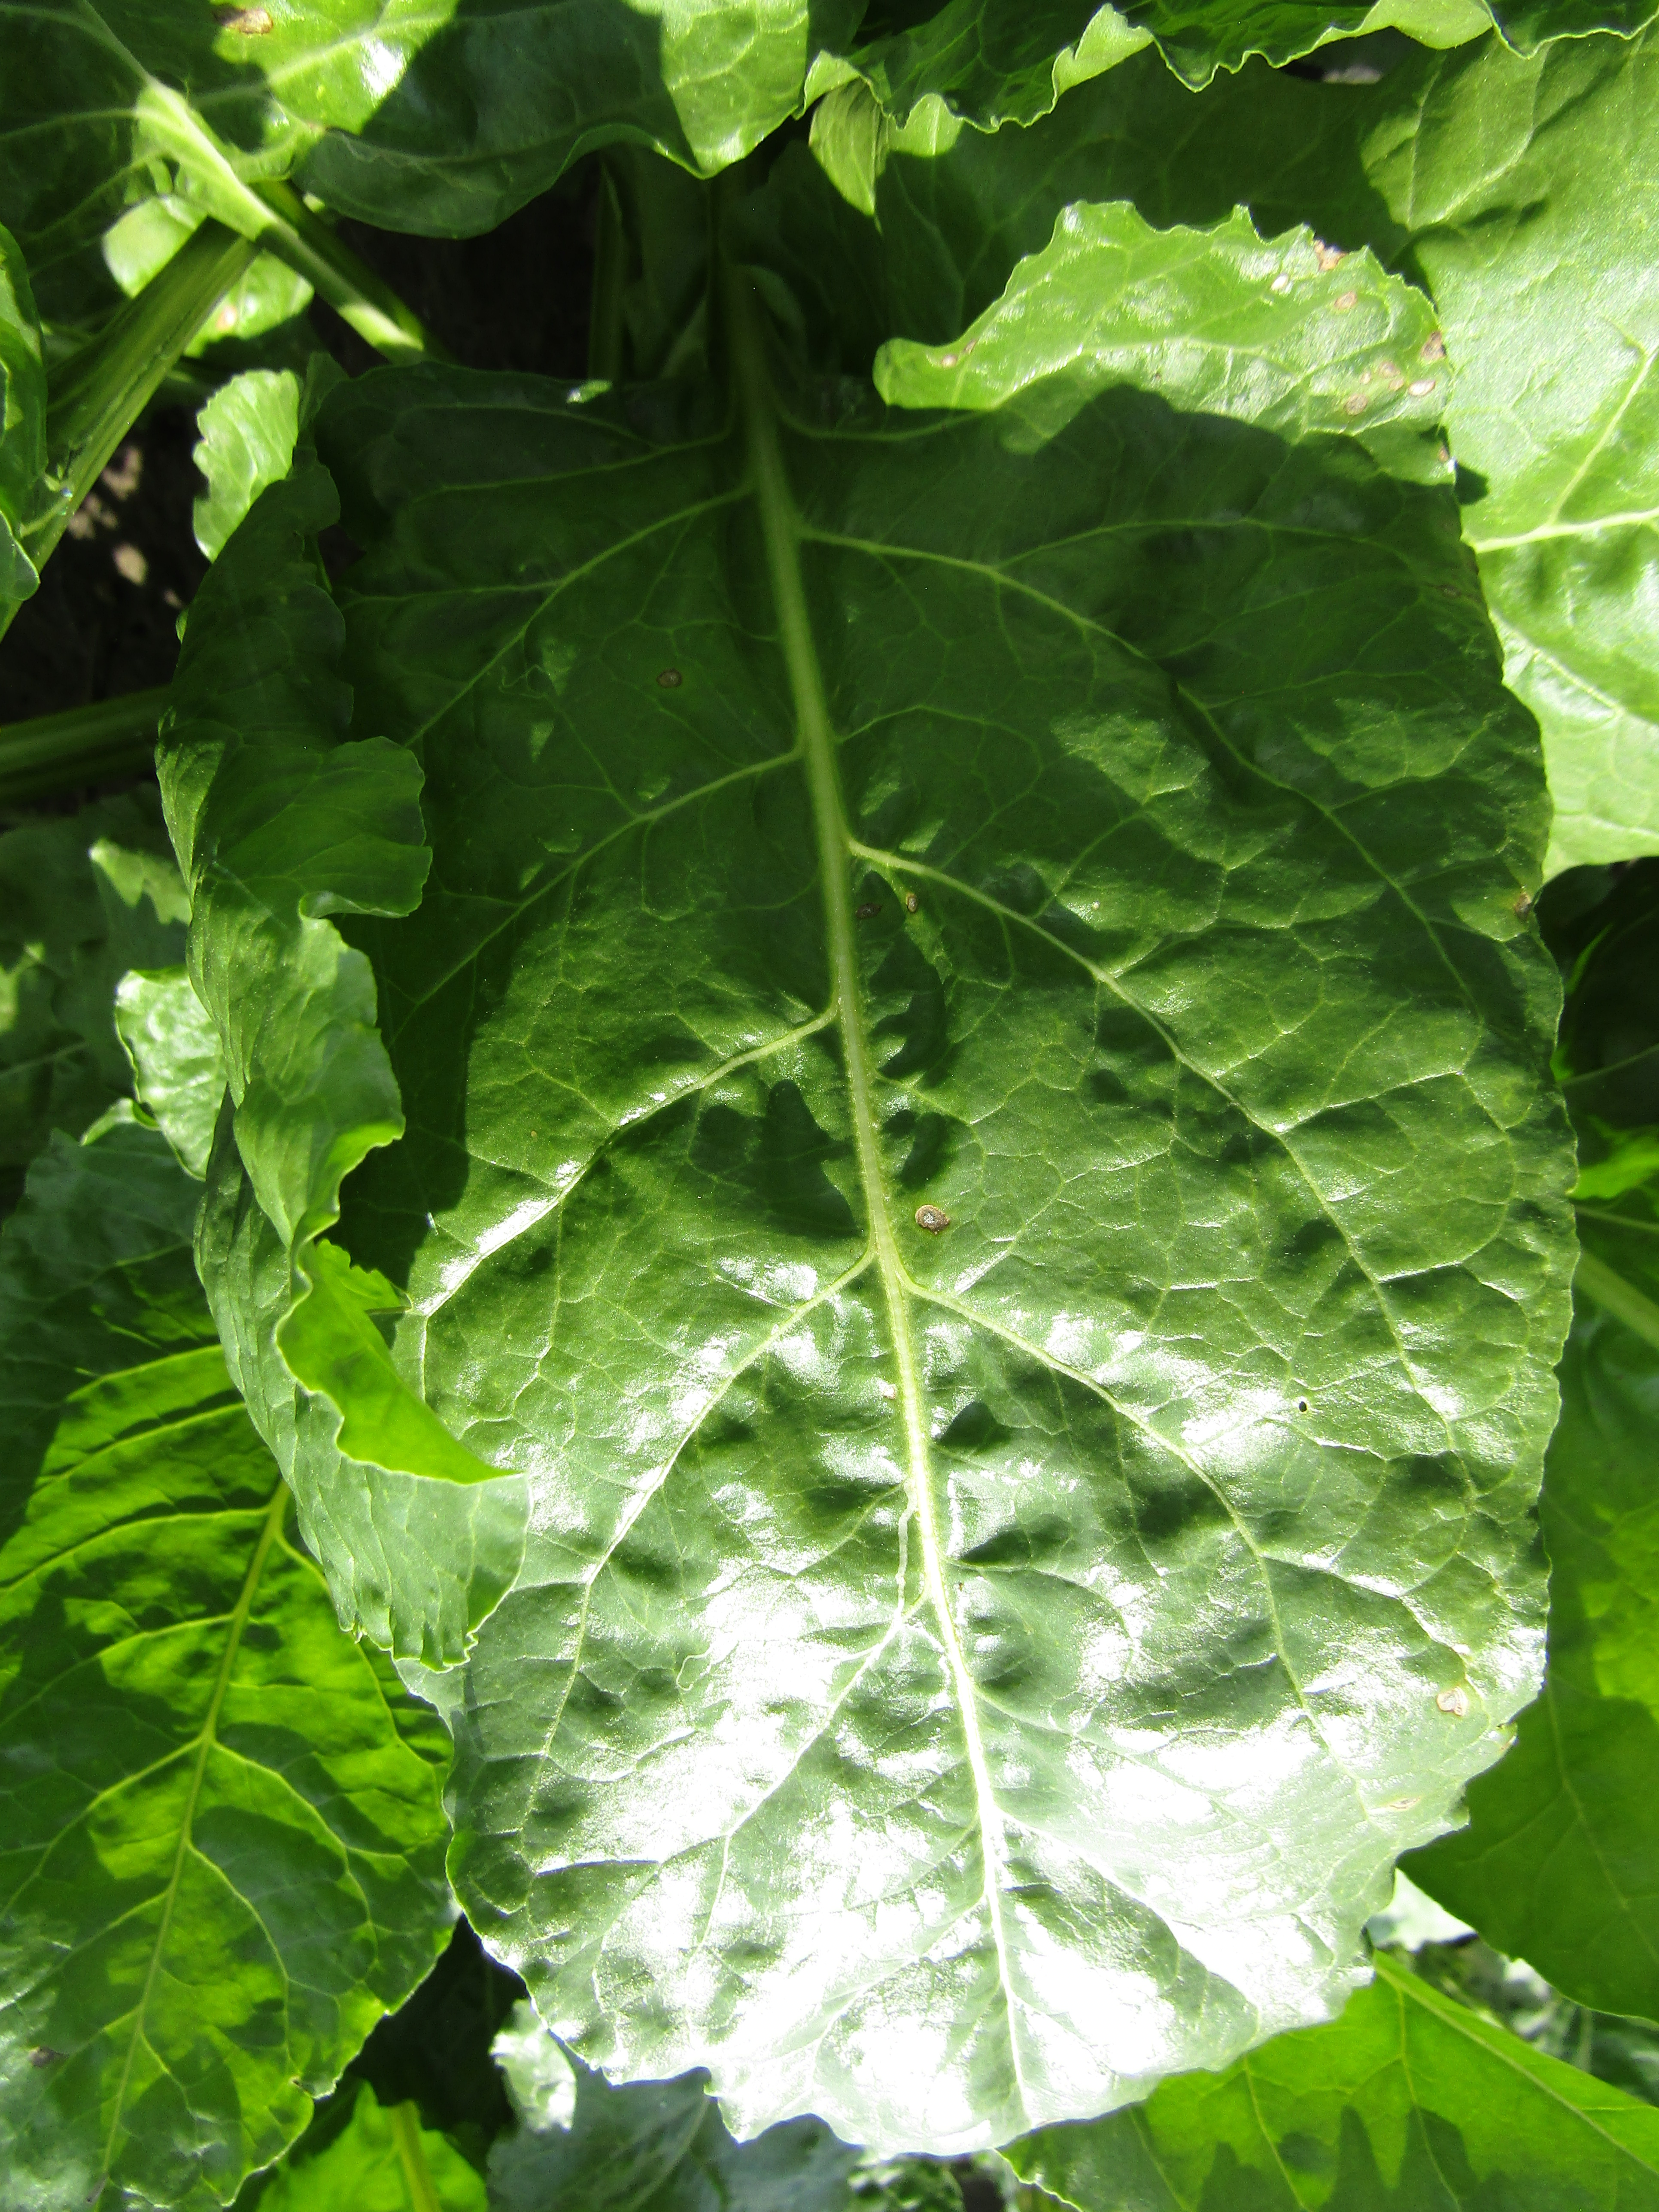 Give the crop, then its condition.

beet, cercospora
